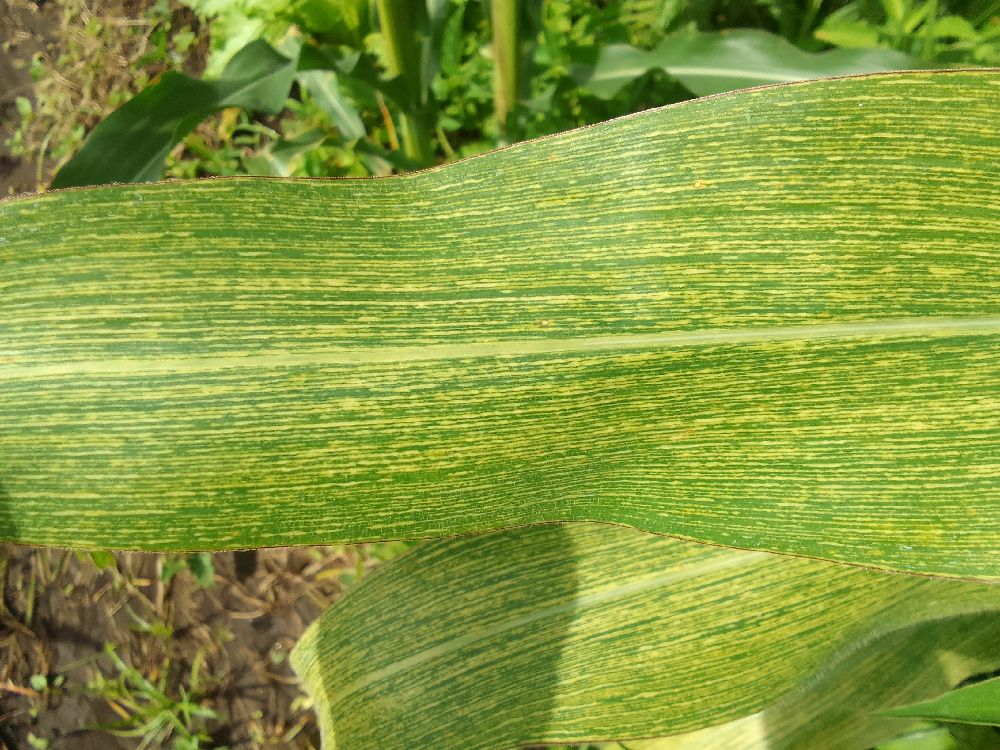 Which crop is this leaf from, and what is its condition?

maize, maize streak virus
